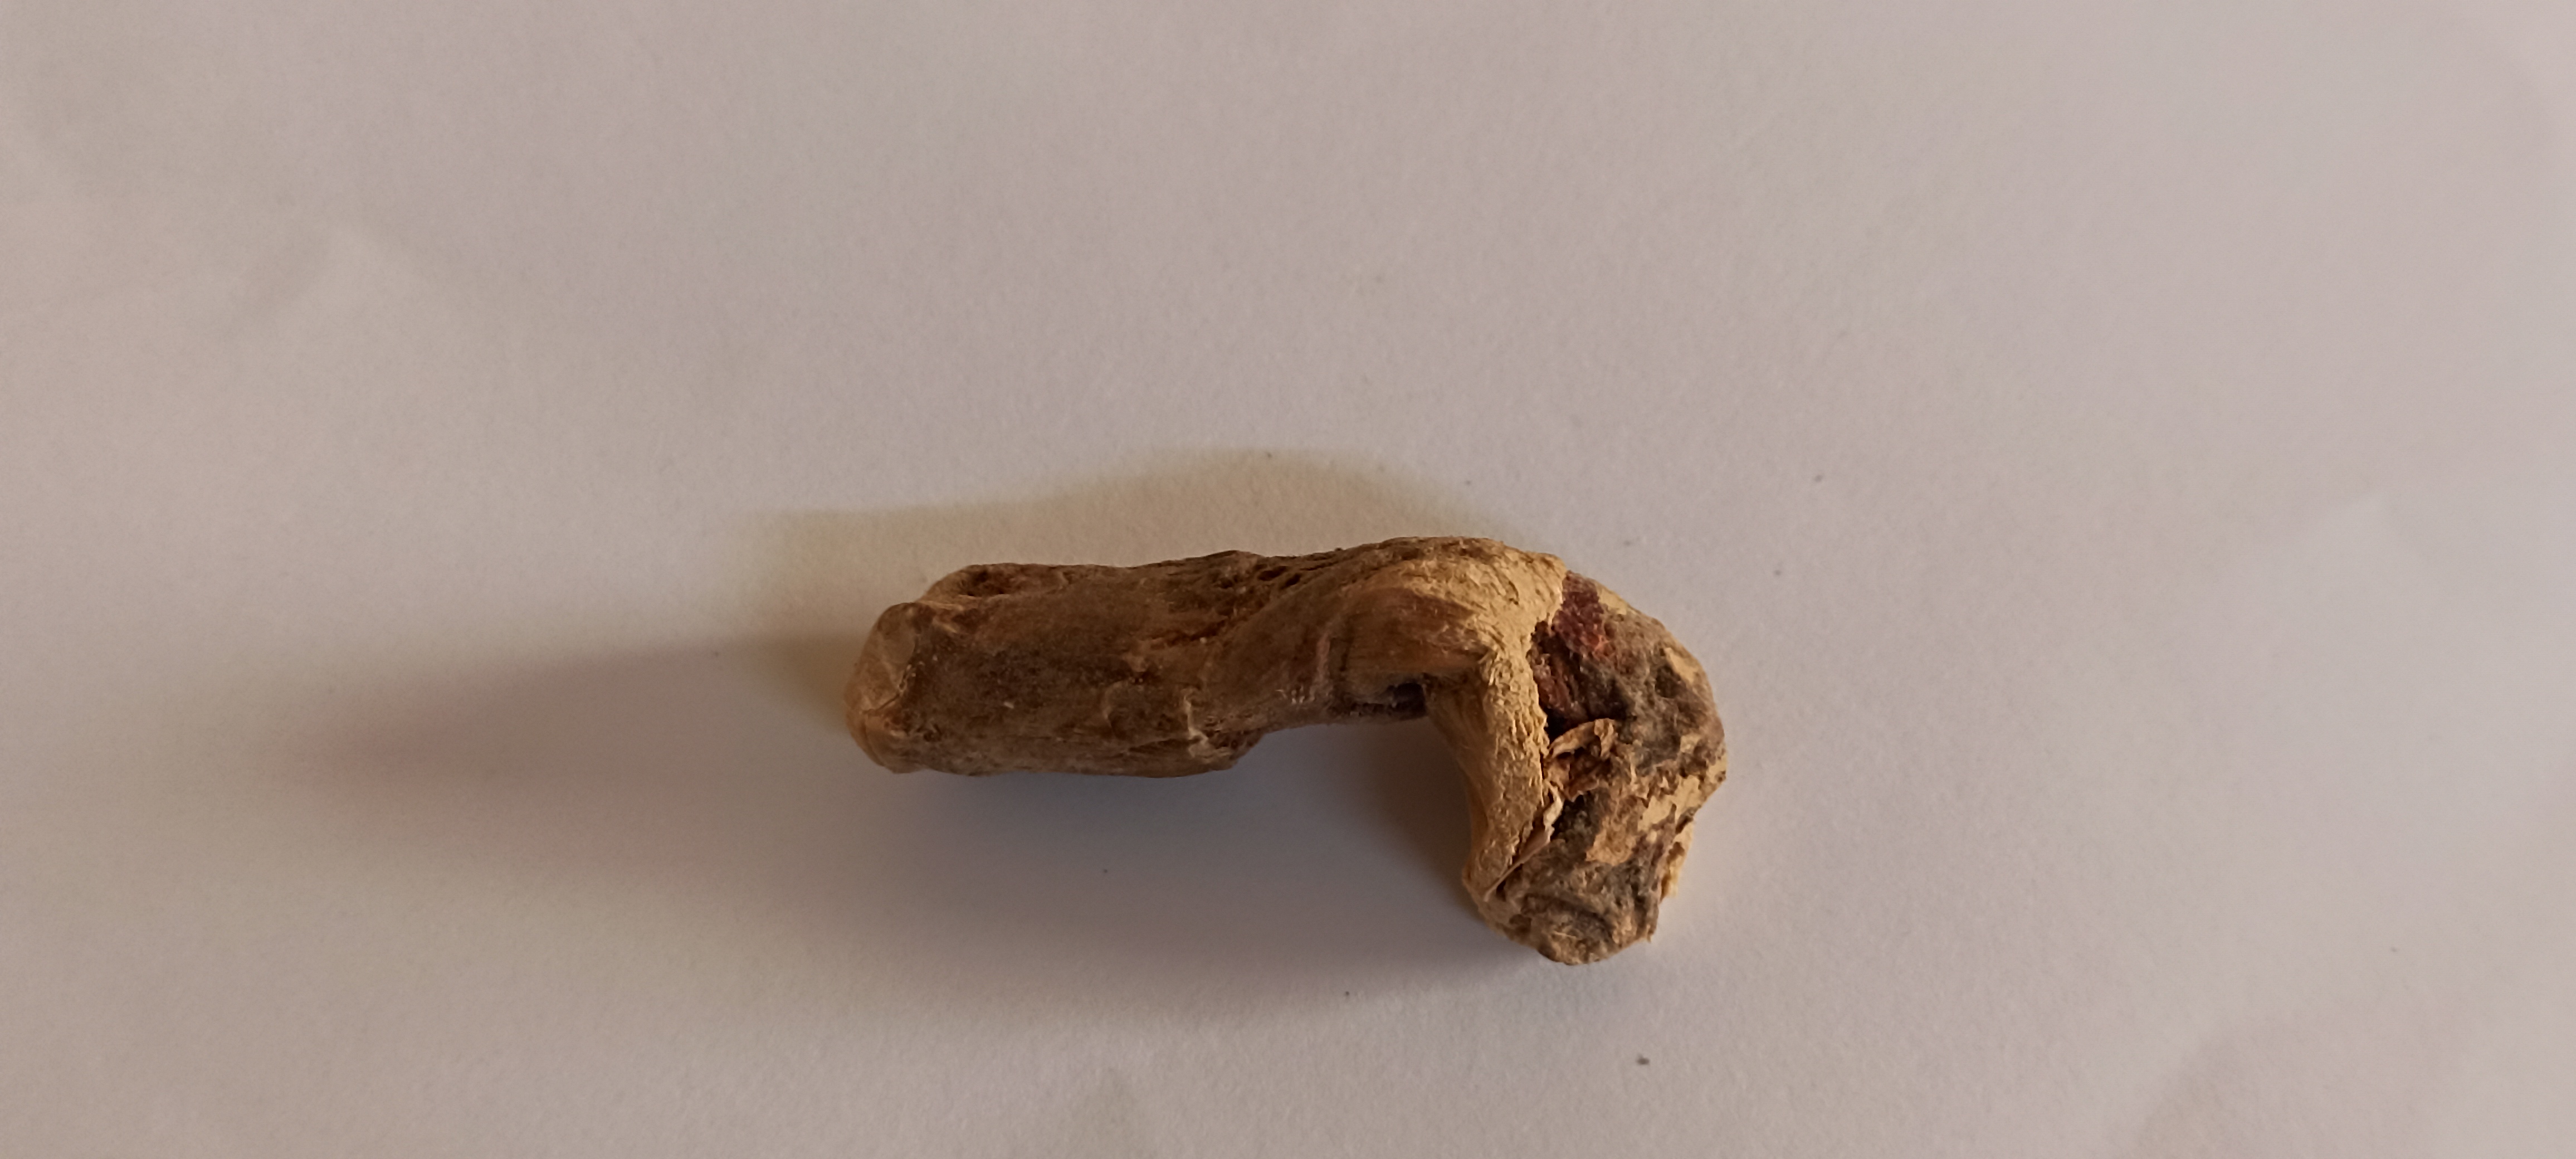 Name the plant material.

vekhand
